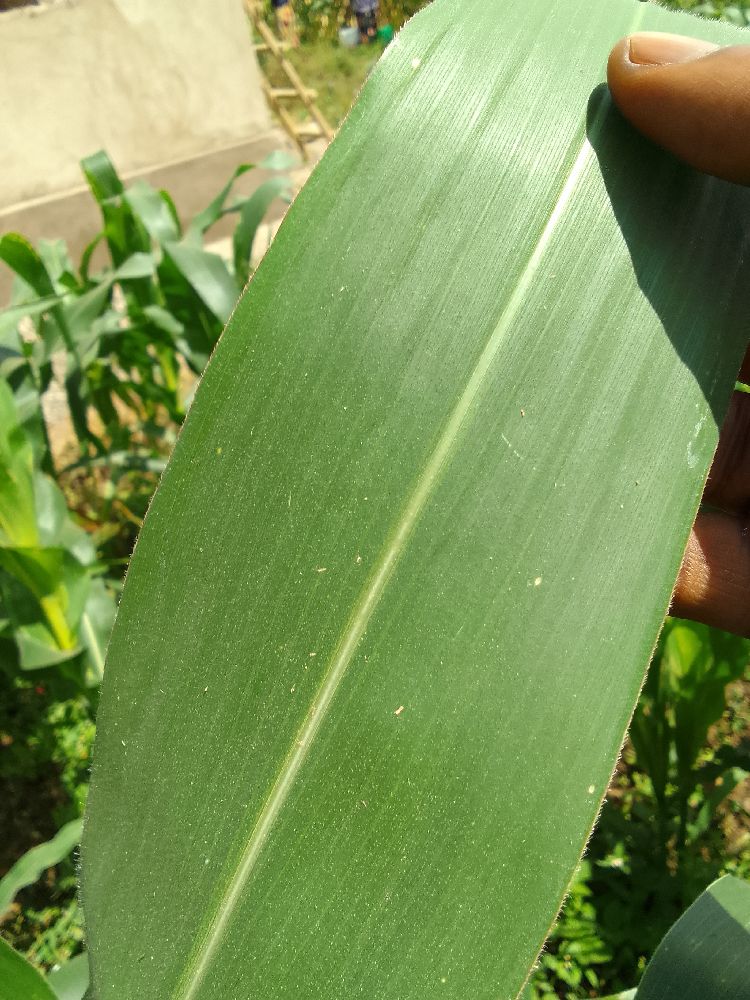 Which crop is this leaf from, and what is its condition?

maize, healthy
